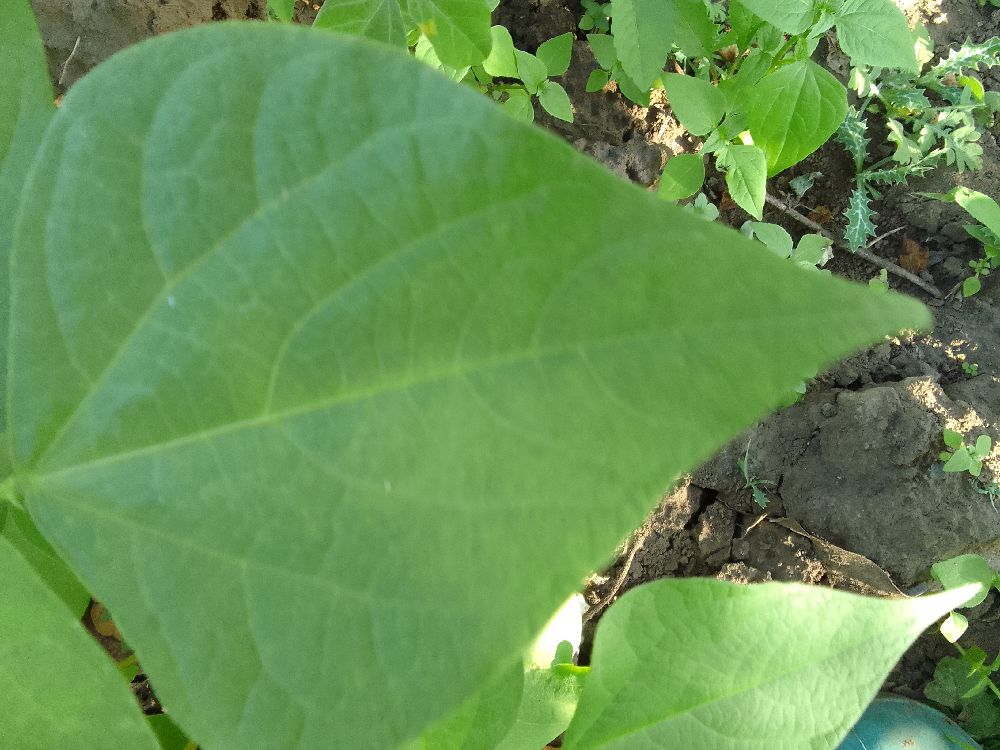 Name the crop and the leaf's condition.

common bean, healthy
